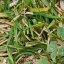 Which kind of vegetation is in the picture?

unstructured weed
